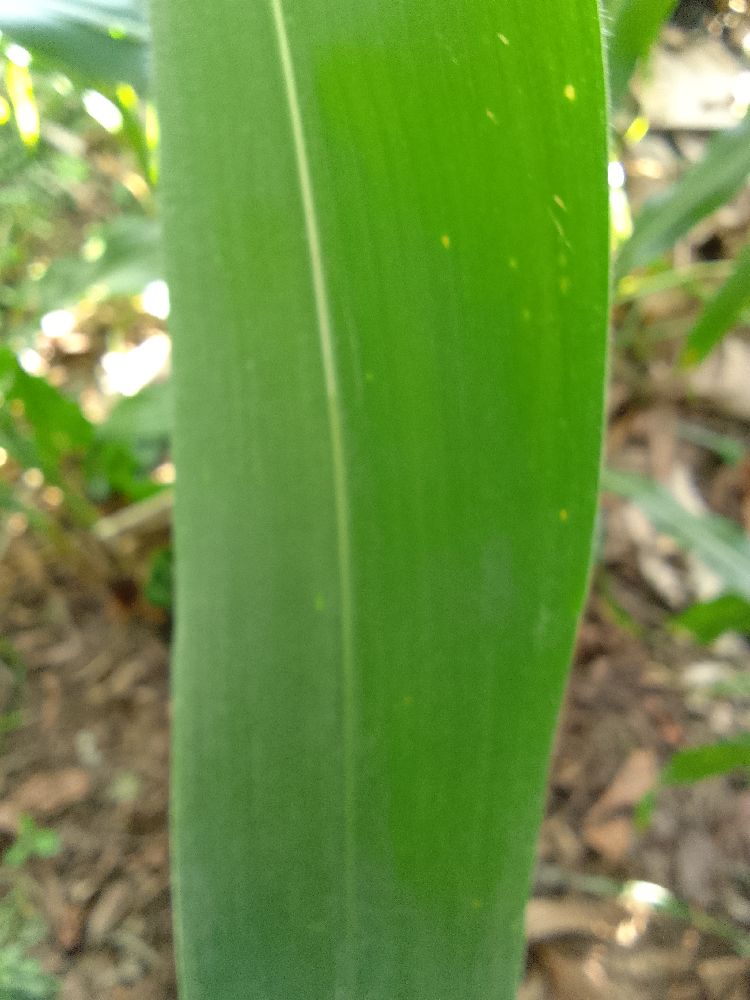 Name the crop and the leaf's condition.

maize, healthy
